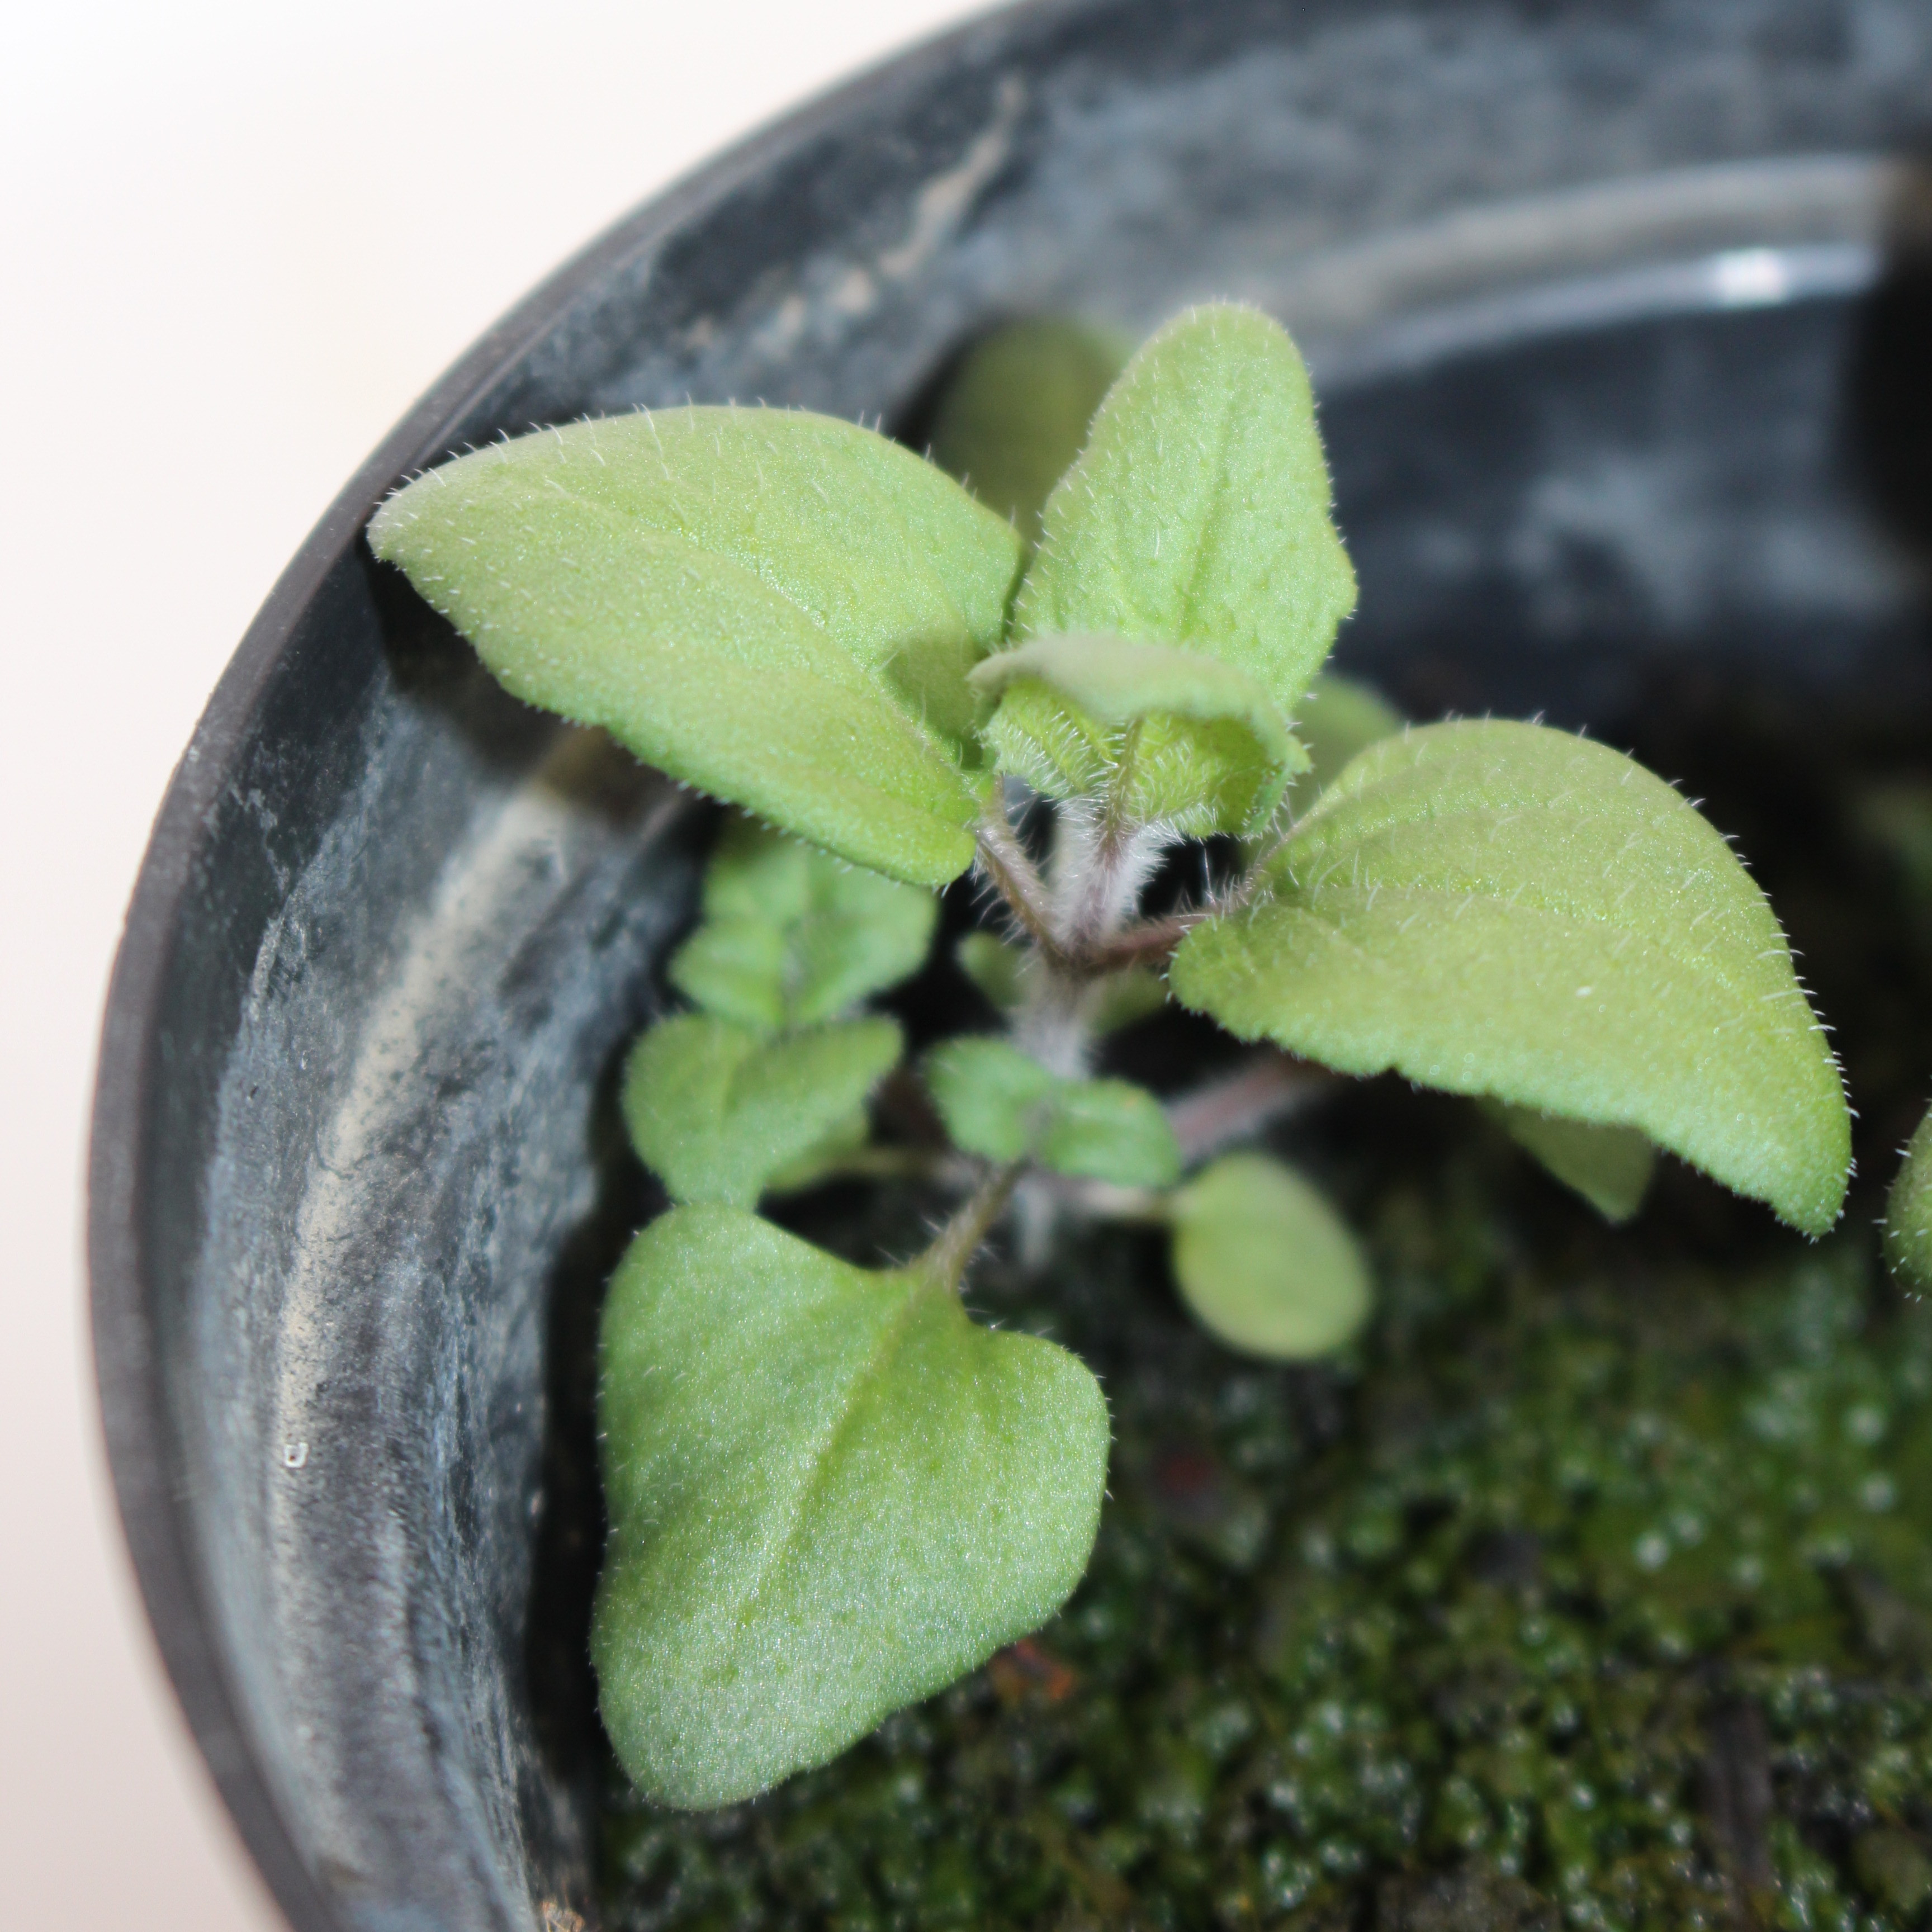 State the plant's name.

Veronica persica
